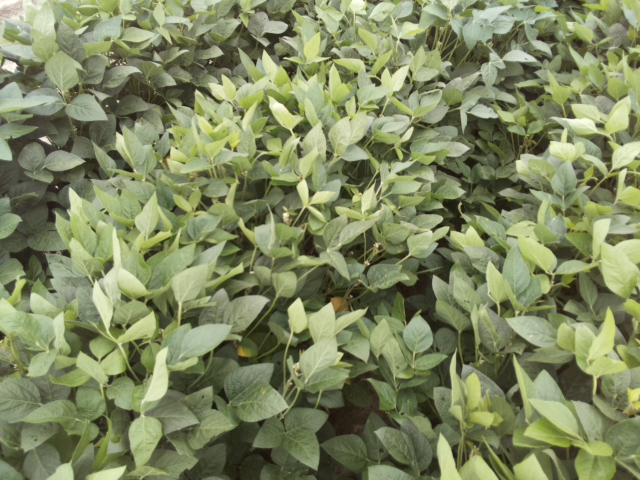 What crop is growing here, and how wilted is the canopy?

soybean, leaflets folding inward at secondary pulvinus with no turgor loss in leaflets or petioles
